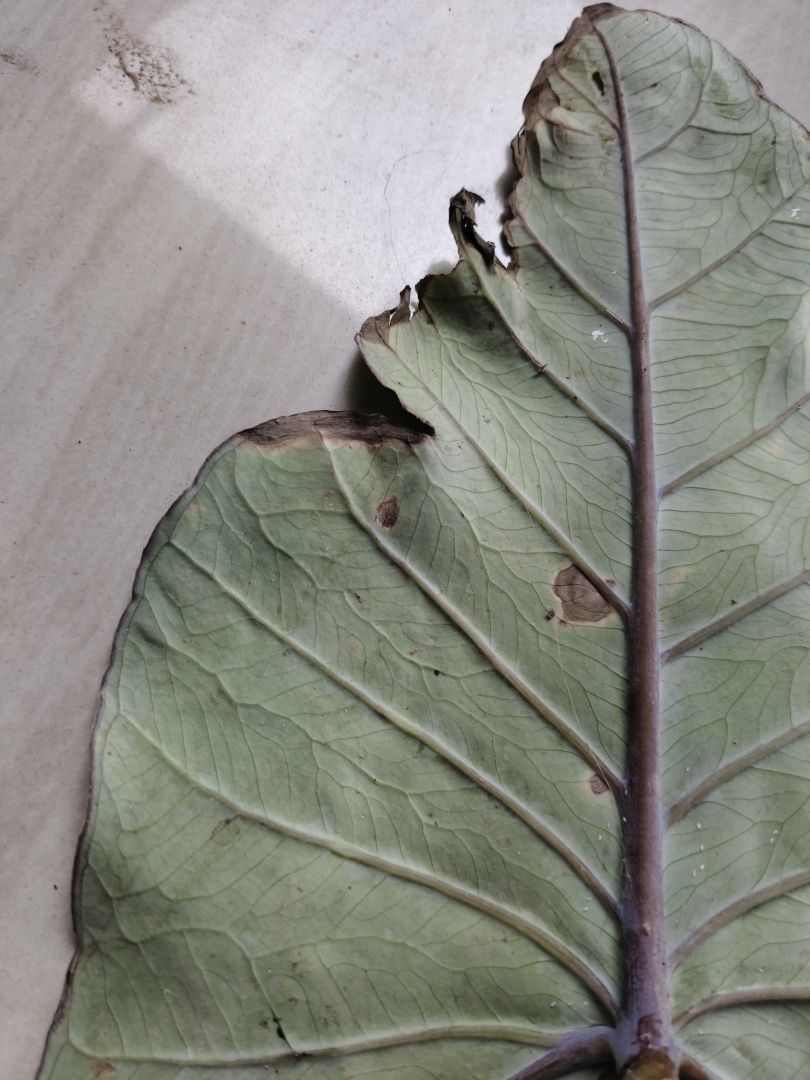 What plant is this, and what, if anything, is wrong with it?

taro, leaf blight
